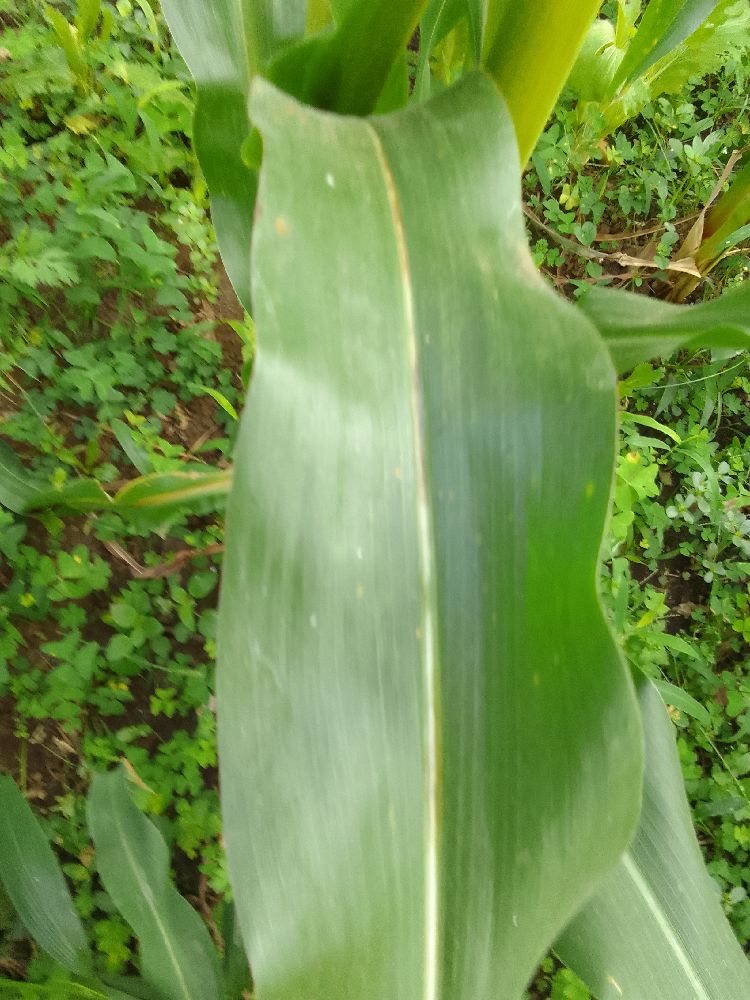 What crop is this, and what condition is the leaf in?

maize, healthy
